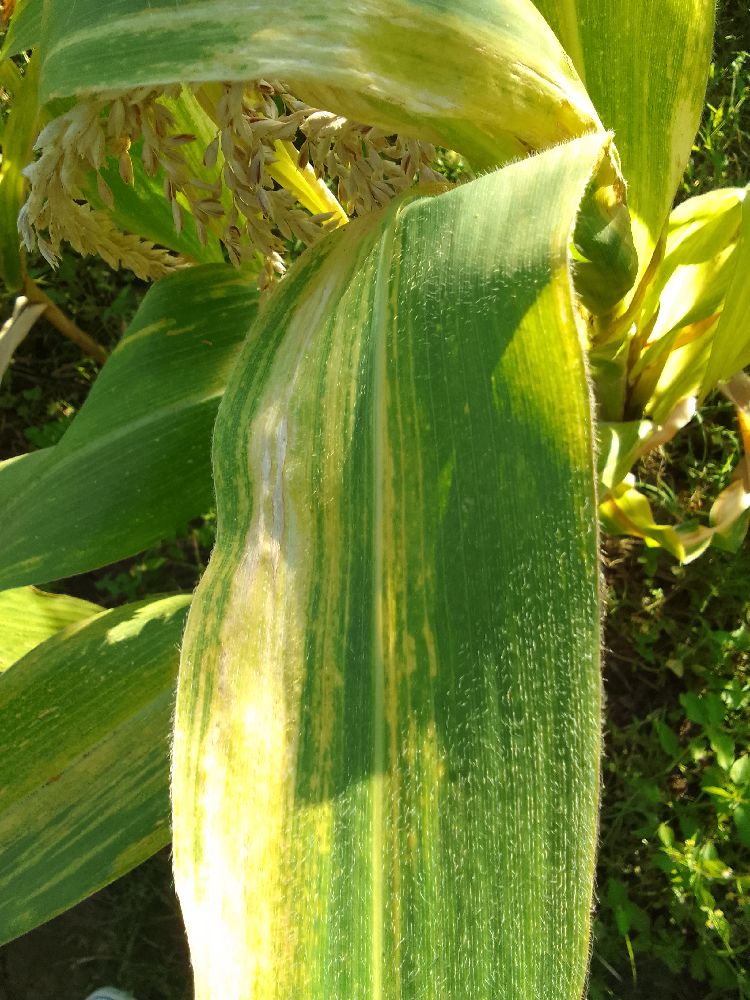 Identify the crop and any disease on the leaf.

maize, maize lethal necrosis
